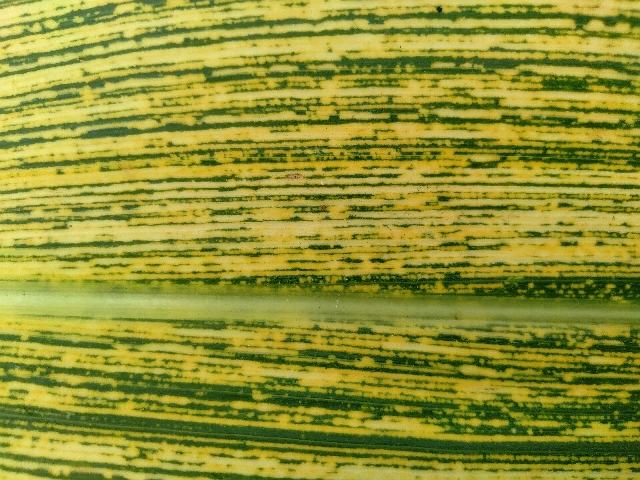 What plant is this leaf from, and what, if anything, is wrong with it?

maize, maize streak virus
